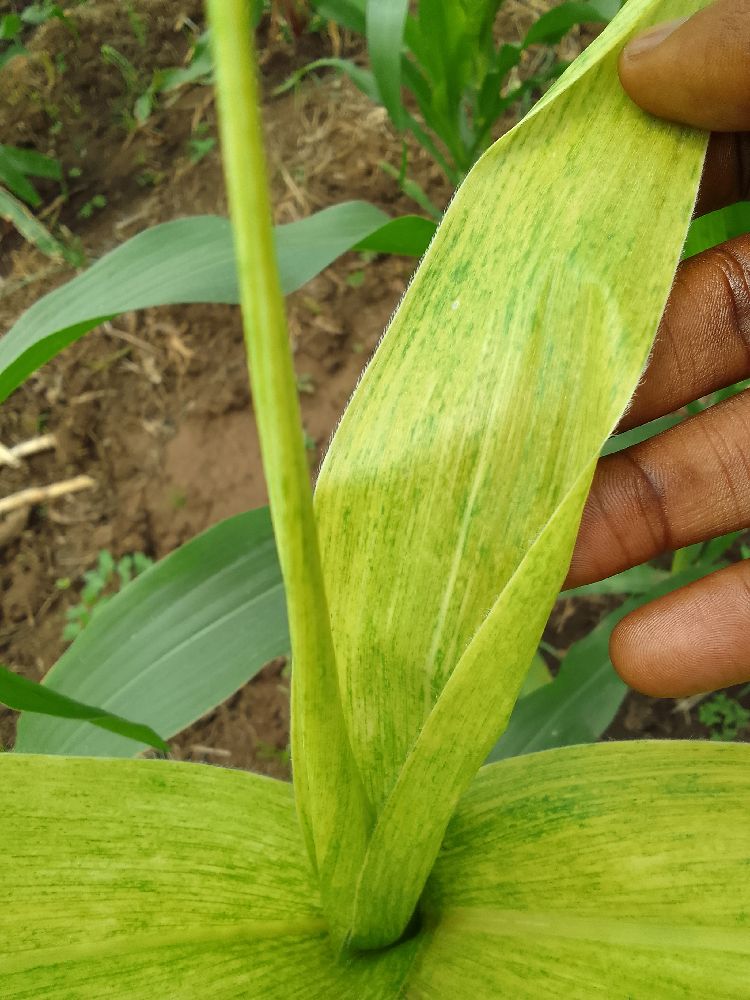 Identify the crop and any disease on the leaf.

maize, maize lethal necrosis
